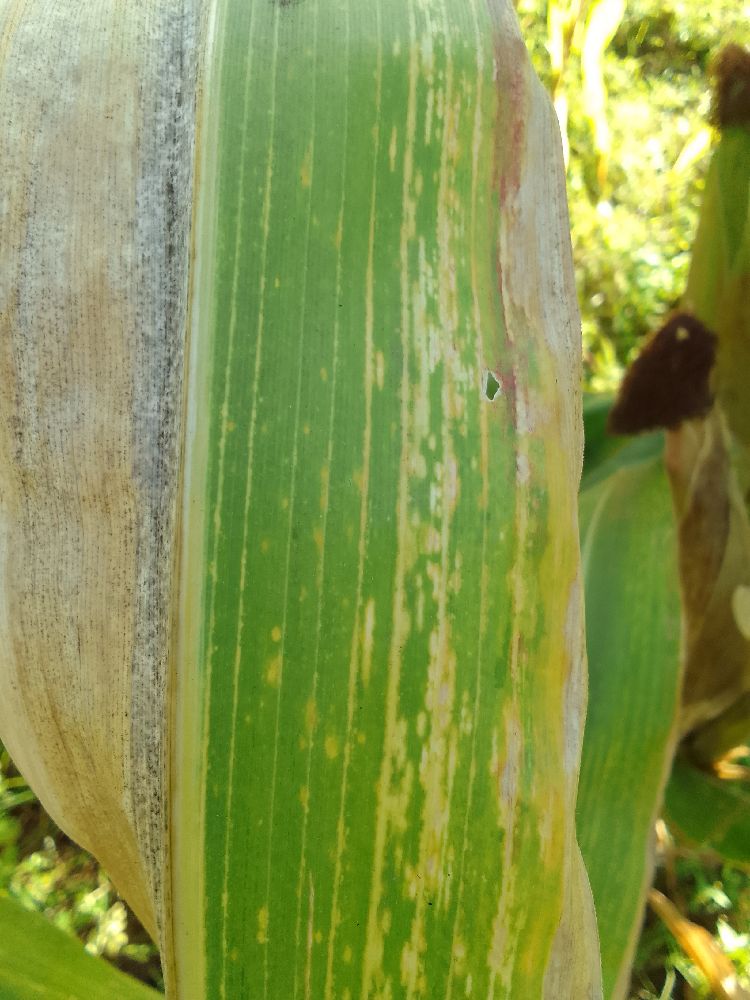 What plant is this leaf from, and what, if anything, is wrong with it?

maize, maize lethal necrosis
